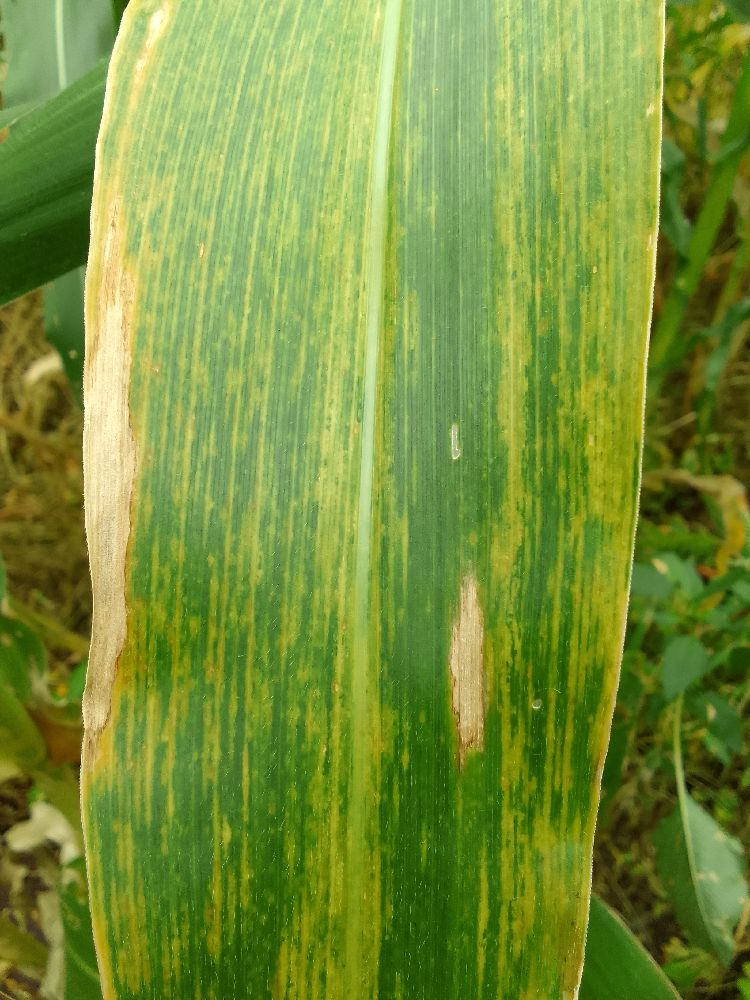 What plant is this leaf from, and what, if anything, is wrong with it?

maize, maize lethal necrosis
